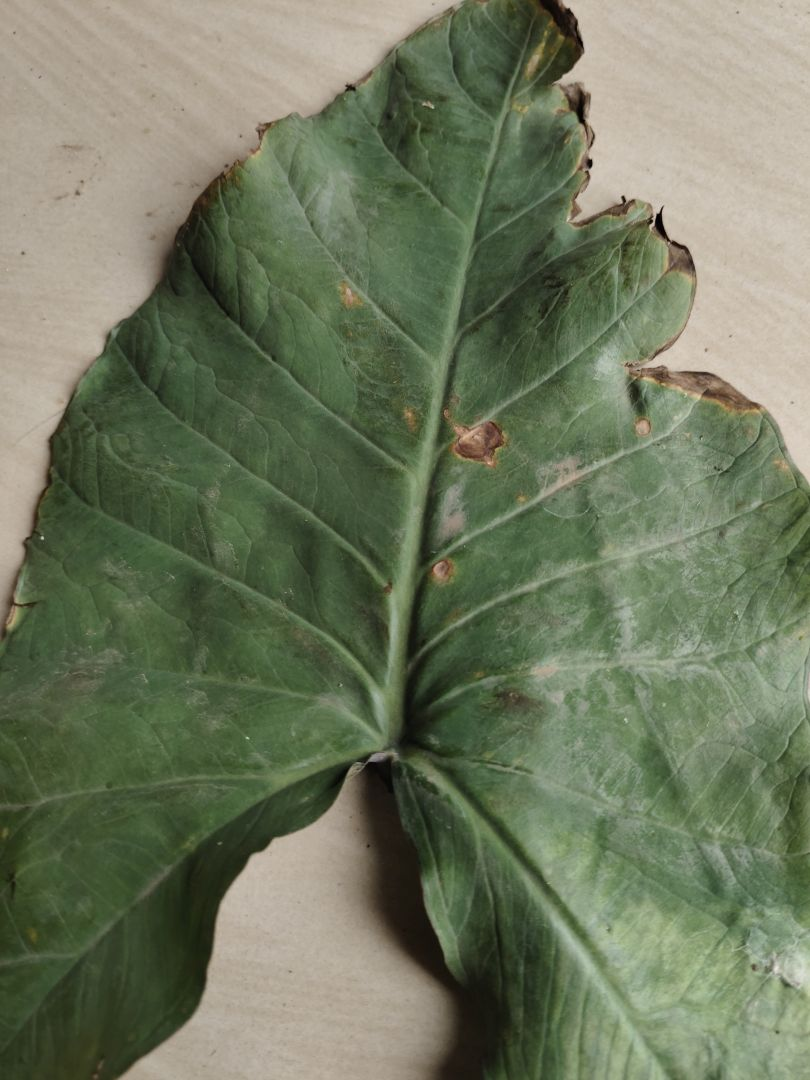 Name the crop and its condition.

taro, leaf blight
